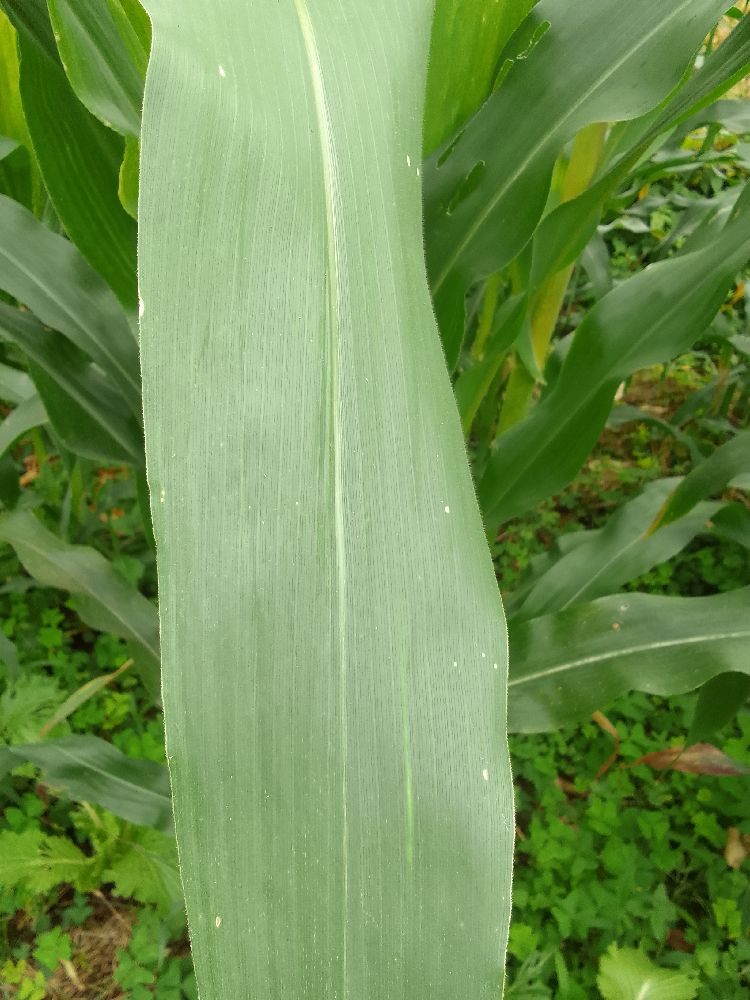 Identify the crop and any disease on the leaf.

maize, healthy
